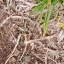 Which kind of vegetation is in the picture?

grass
